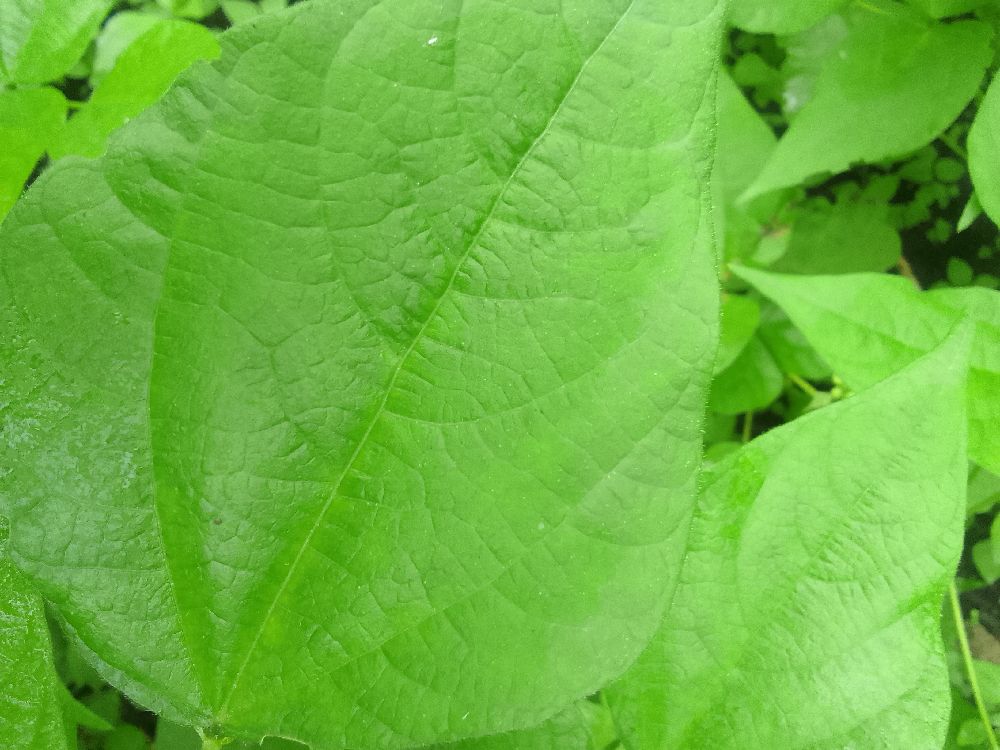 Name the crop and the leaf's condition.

common bean, healthy
